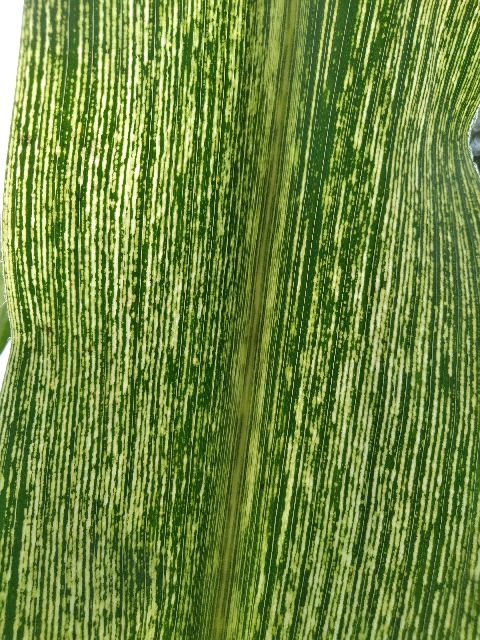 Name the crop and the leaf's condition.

maize, maize streak virus
